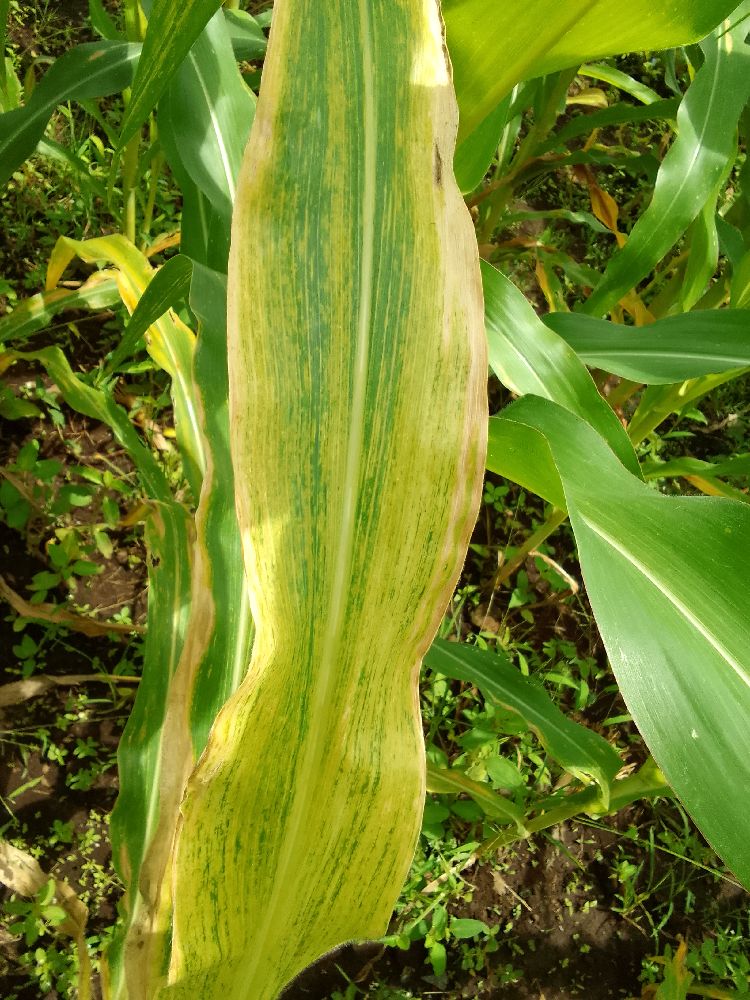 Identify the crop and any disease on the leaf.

maize, maize lethal necrosis
